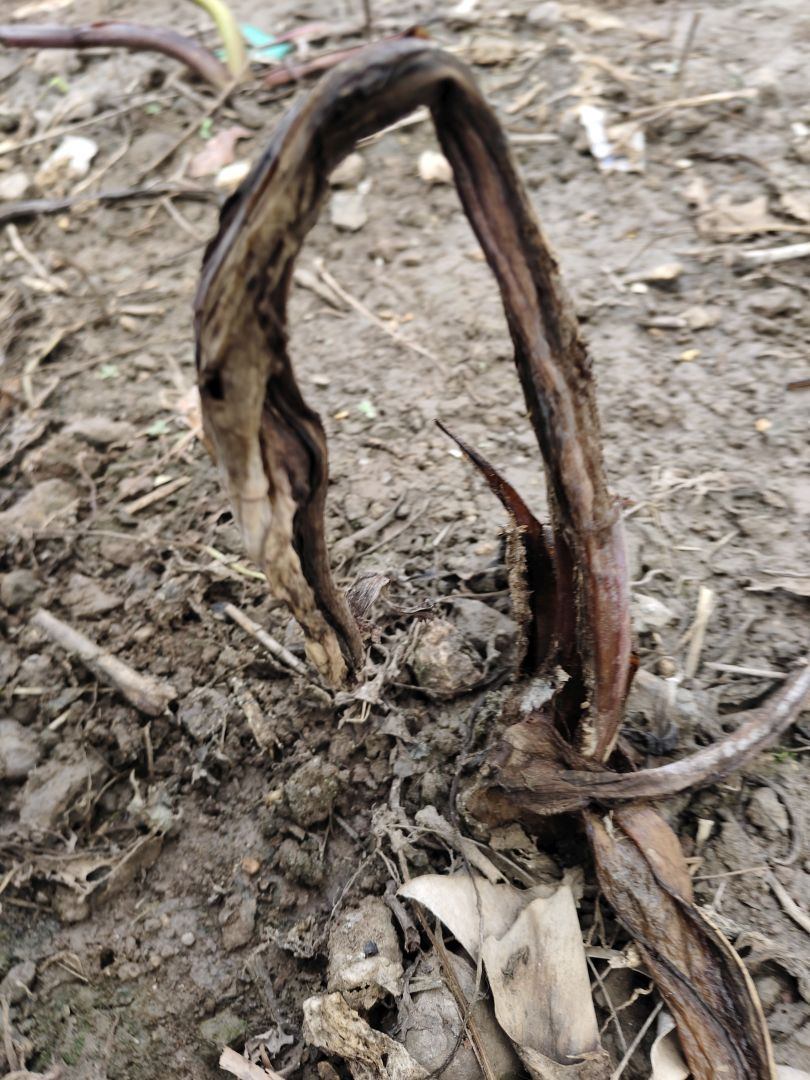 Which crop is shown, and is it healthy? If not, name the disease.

taro, root rot
